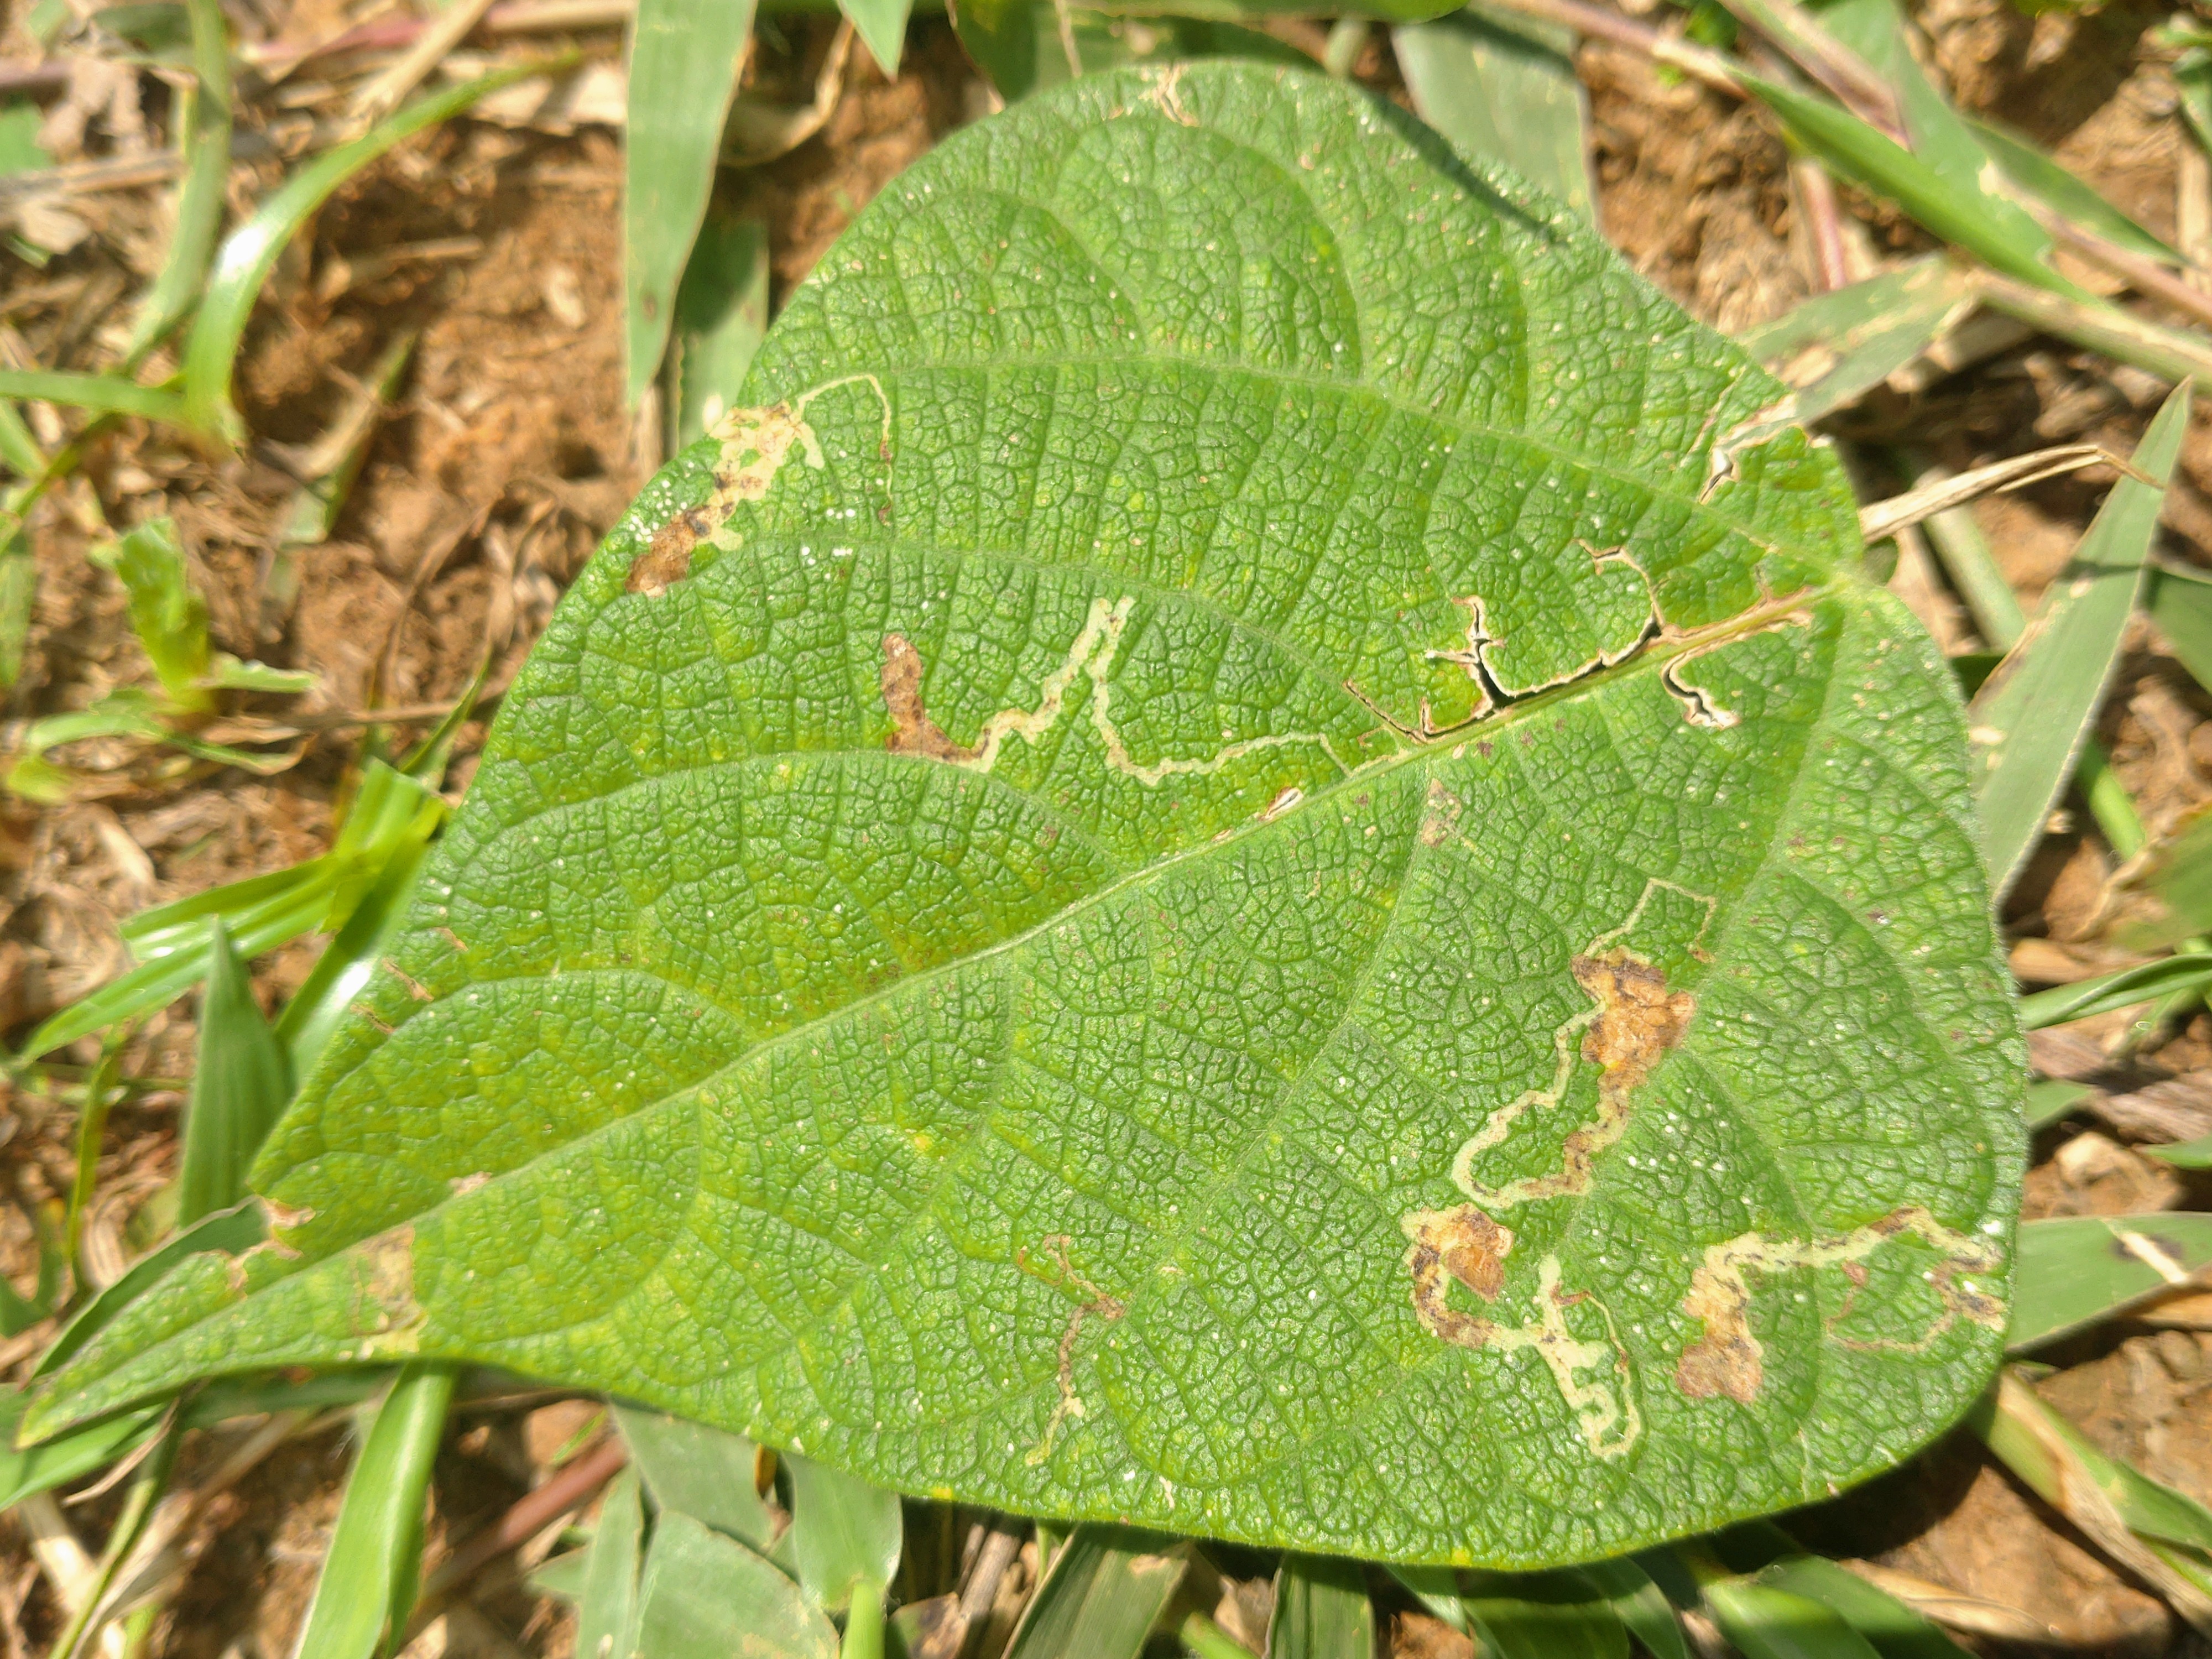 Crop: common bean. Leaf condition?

anthracnose
